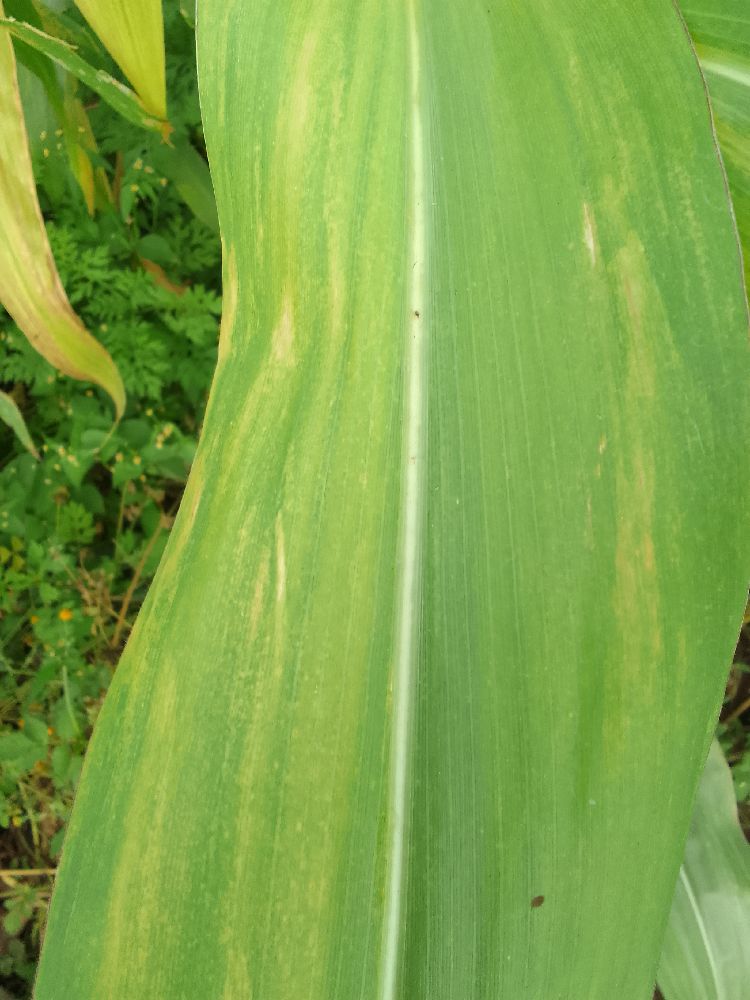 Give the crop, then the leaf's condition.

maize, maize lethal necrosis
